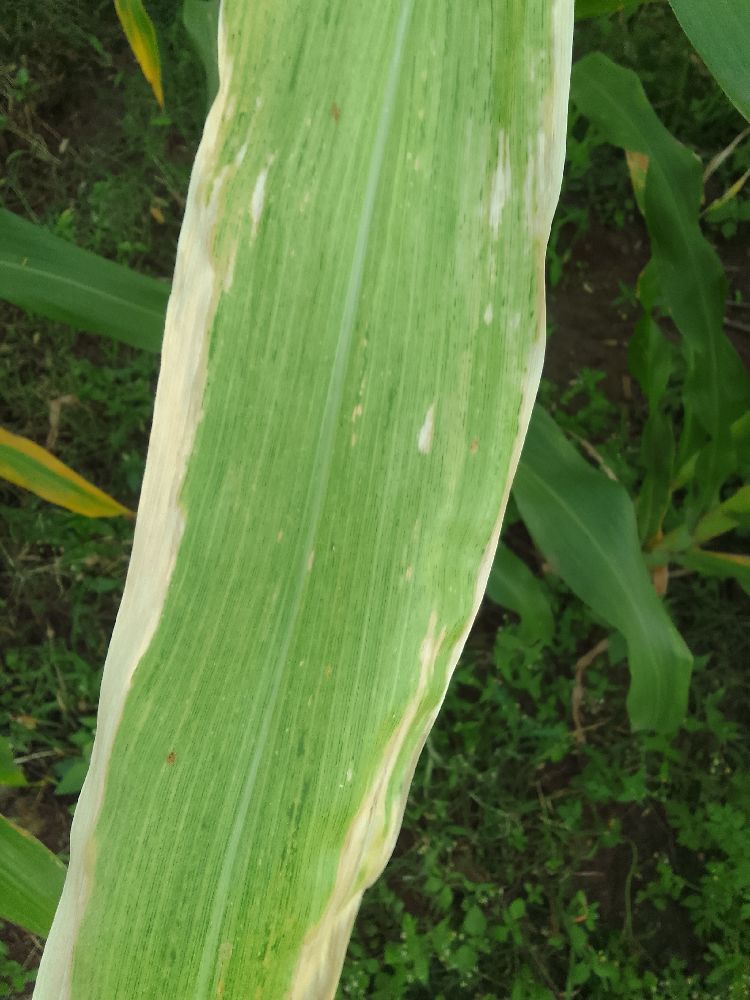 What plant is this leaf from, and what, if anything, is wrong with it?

maize, maize lethal necrosis
